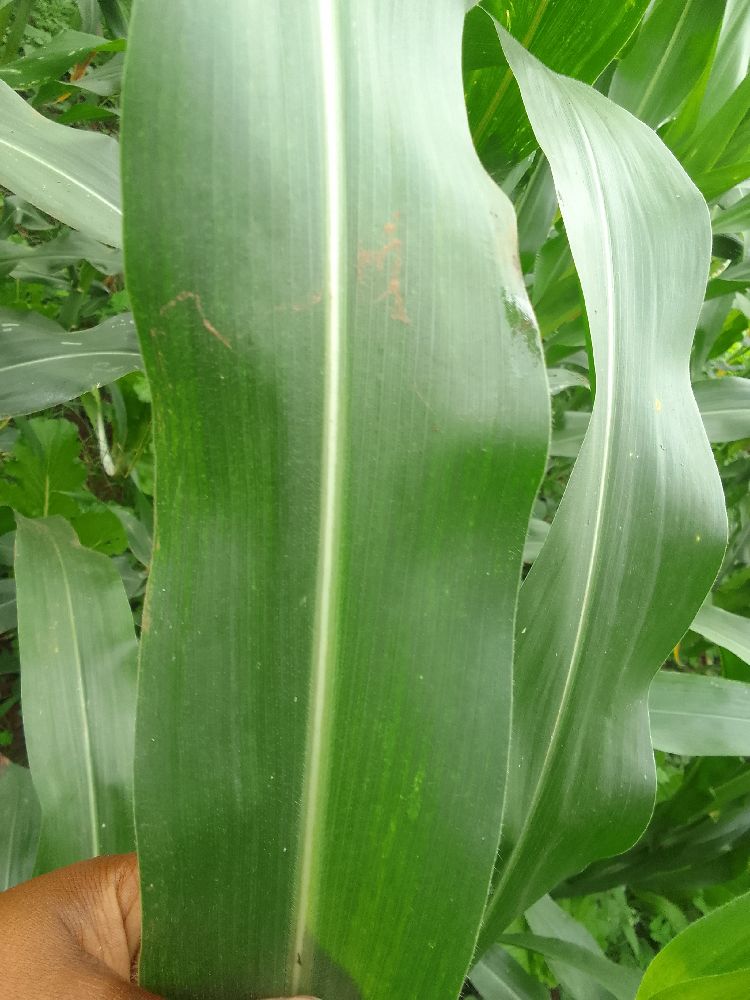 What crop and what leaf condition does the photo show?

maize, healthy
